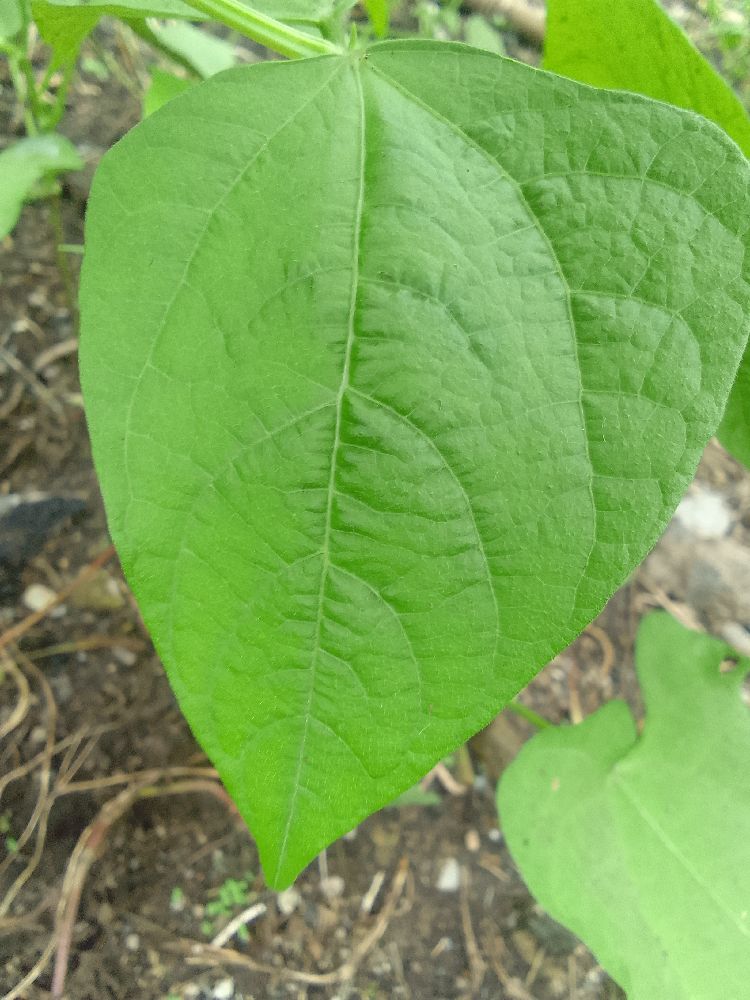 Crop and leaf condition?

common bean, healthy
